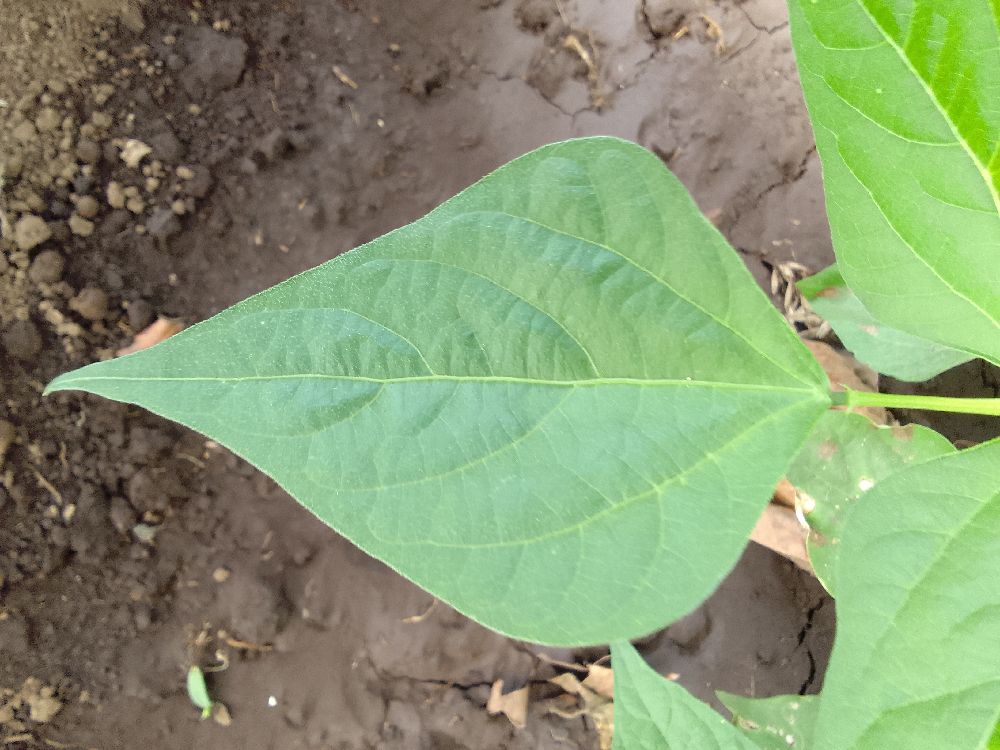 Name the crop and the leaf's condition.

common bean, healthy
